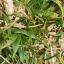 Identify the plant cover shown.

grass
